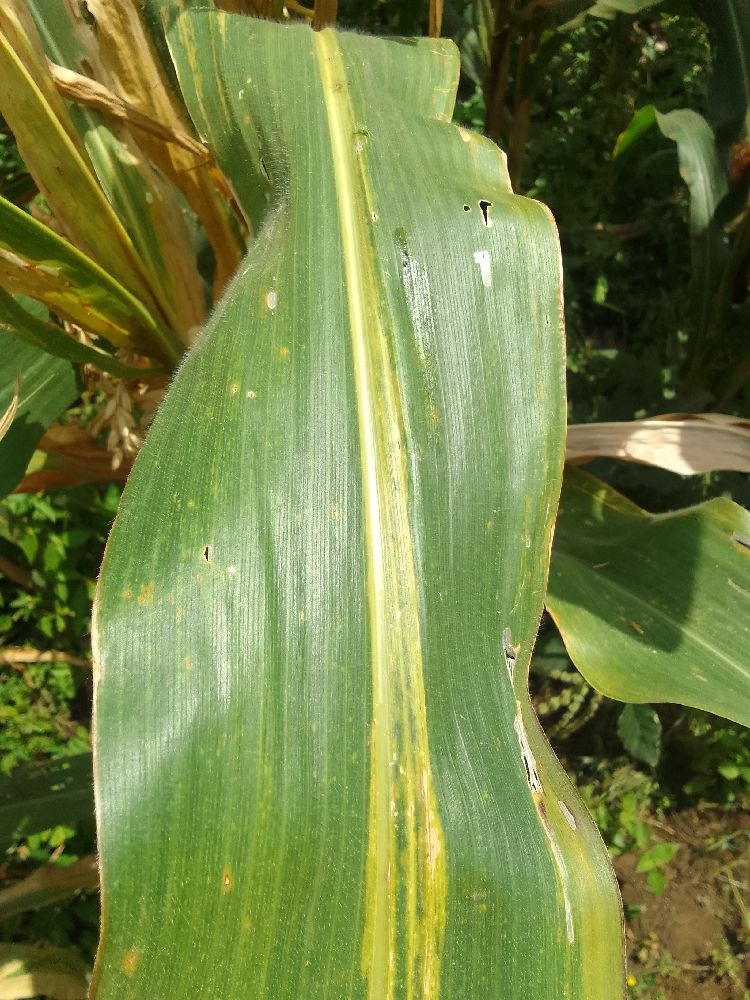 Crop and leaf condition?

maize, maize lethal necrosis
